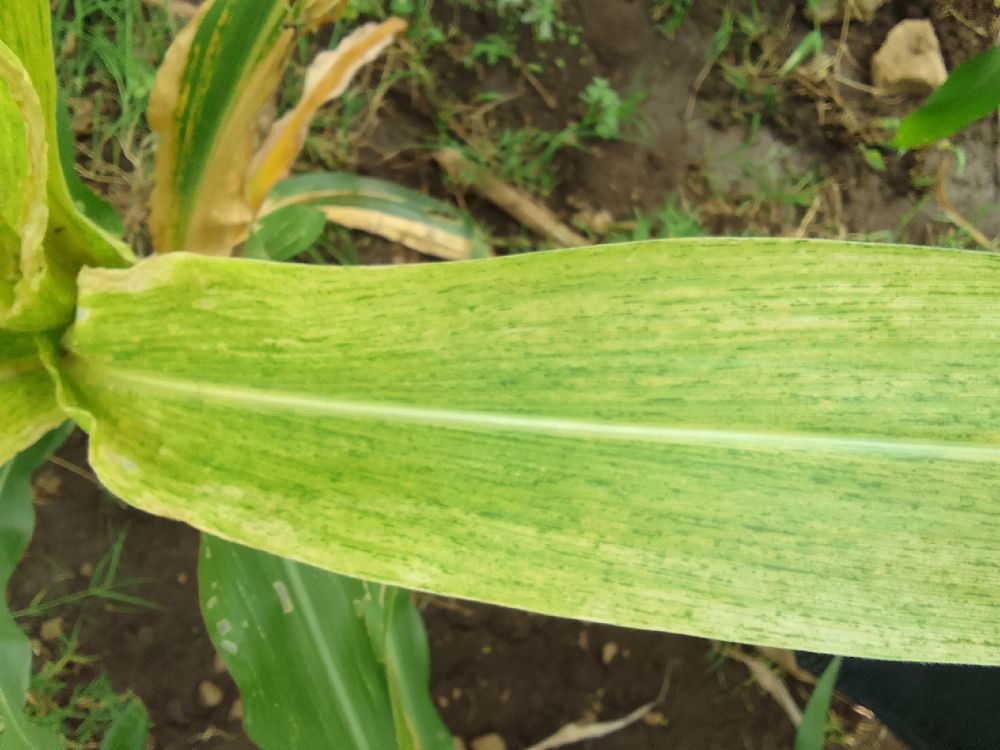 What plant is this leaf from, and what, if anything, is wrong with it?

maize, maize lethal necrosis
